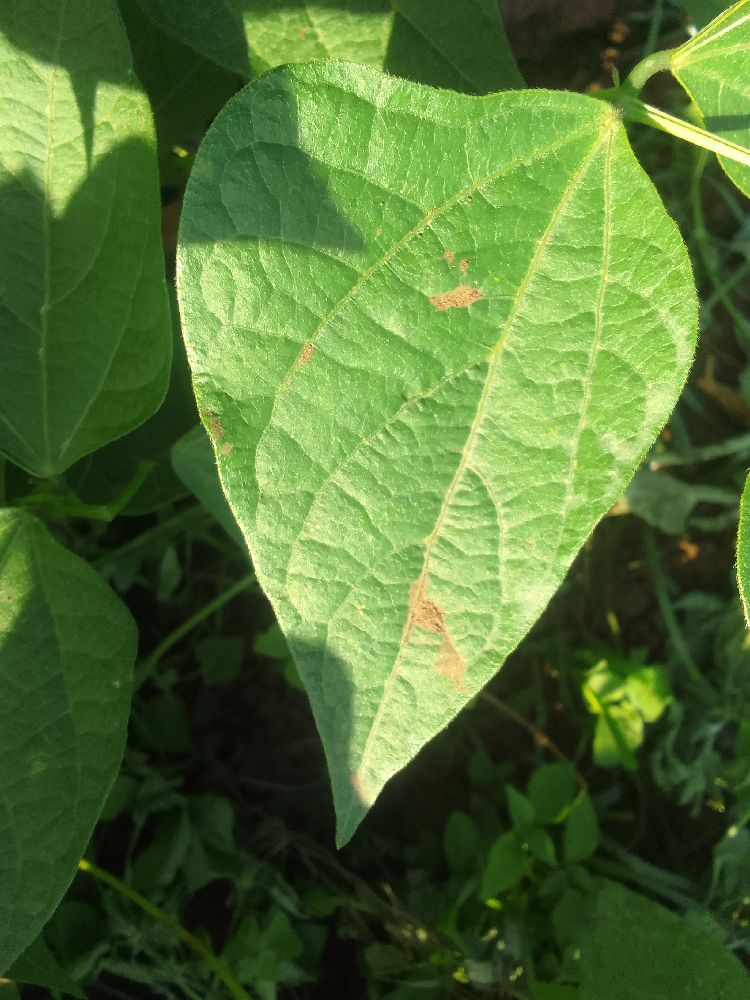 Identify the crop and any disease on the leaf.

common bean, healthy
